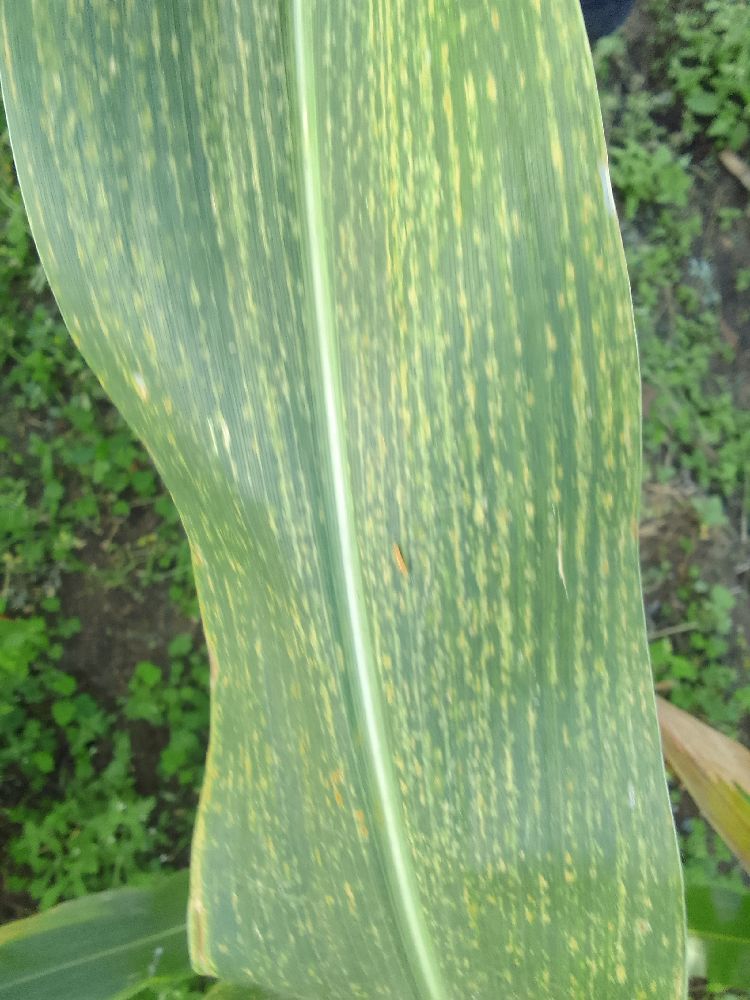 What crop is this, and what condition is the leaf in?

maize, maize lethal necrosis
